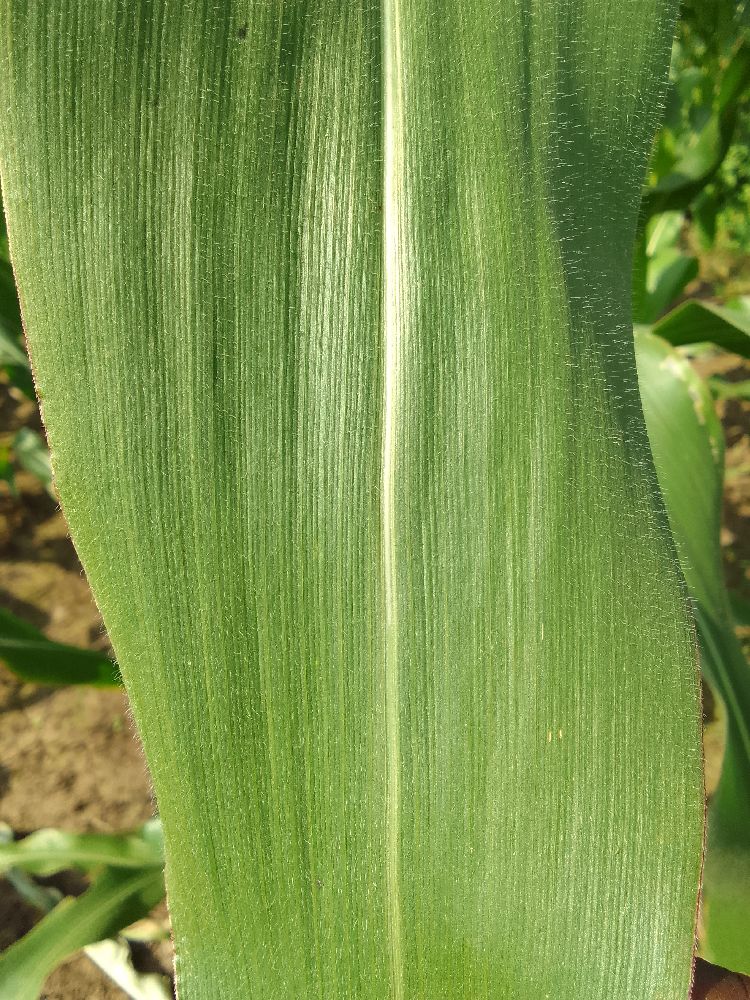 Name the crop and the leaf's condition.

maize, healthy
